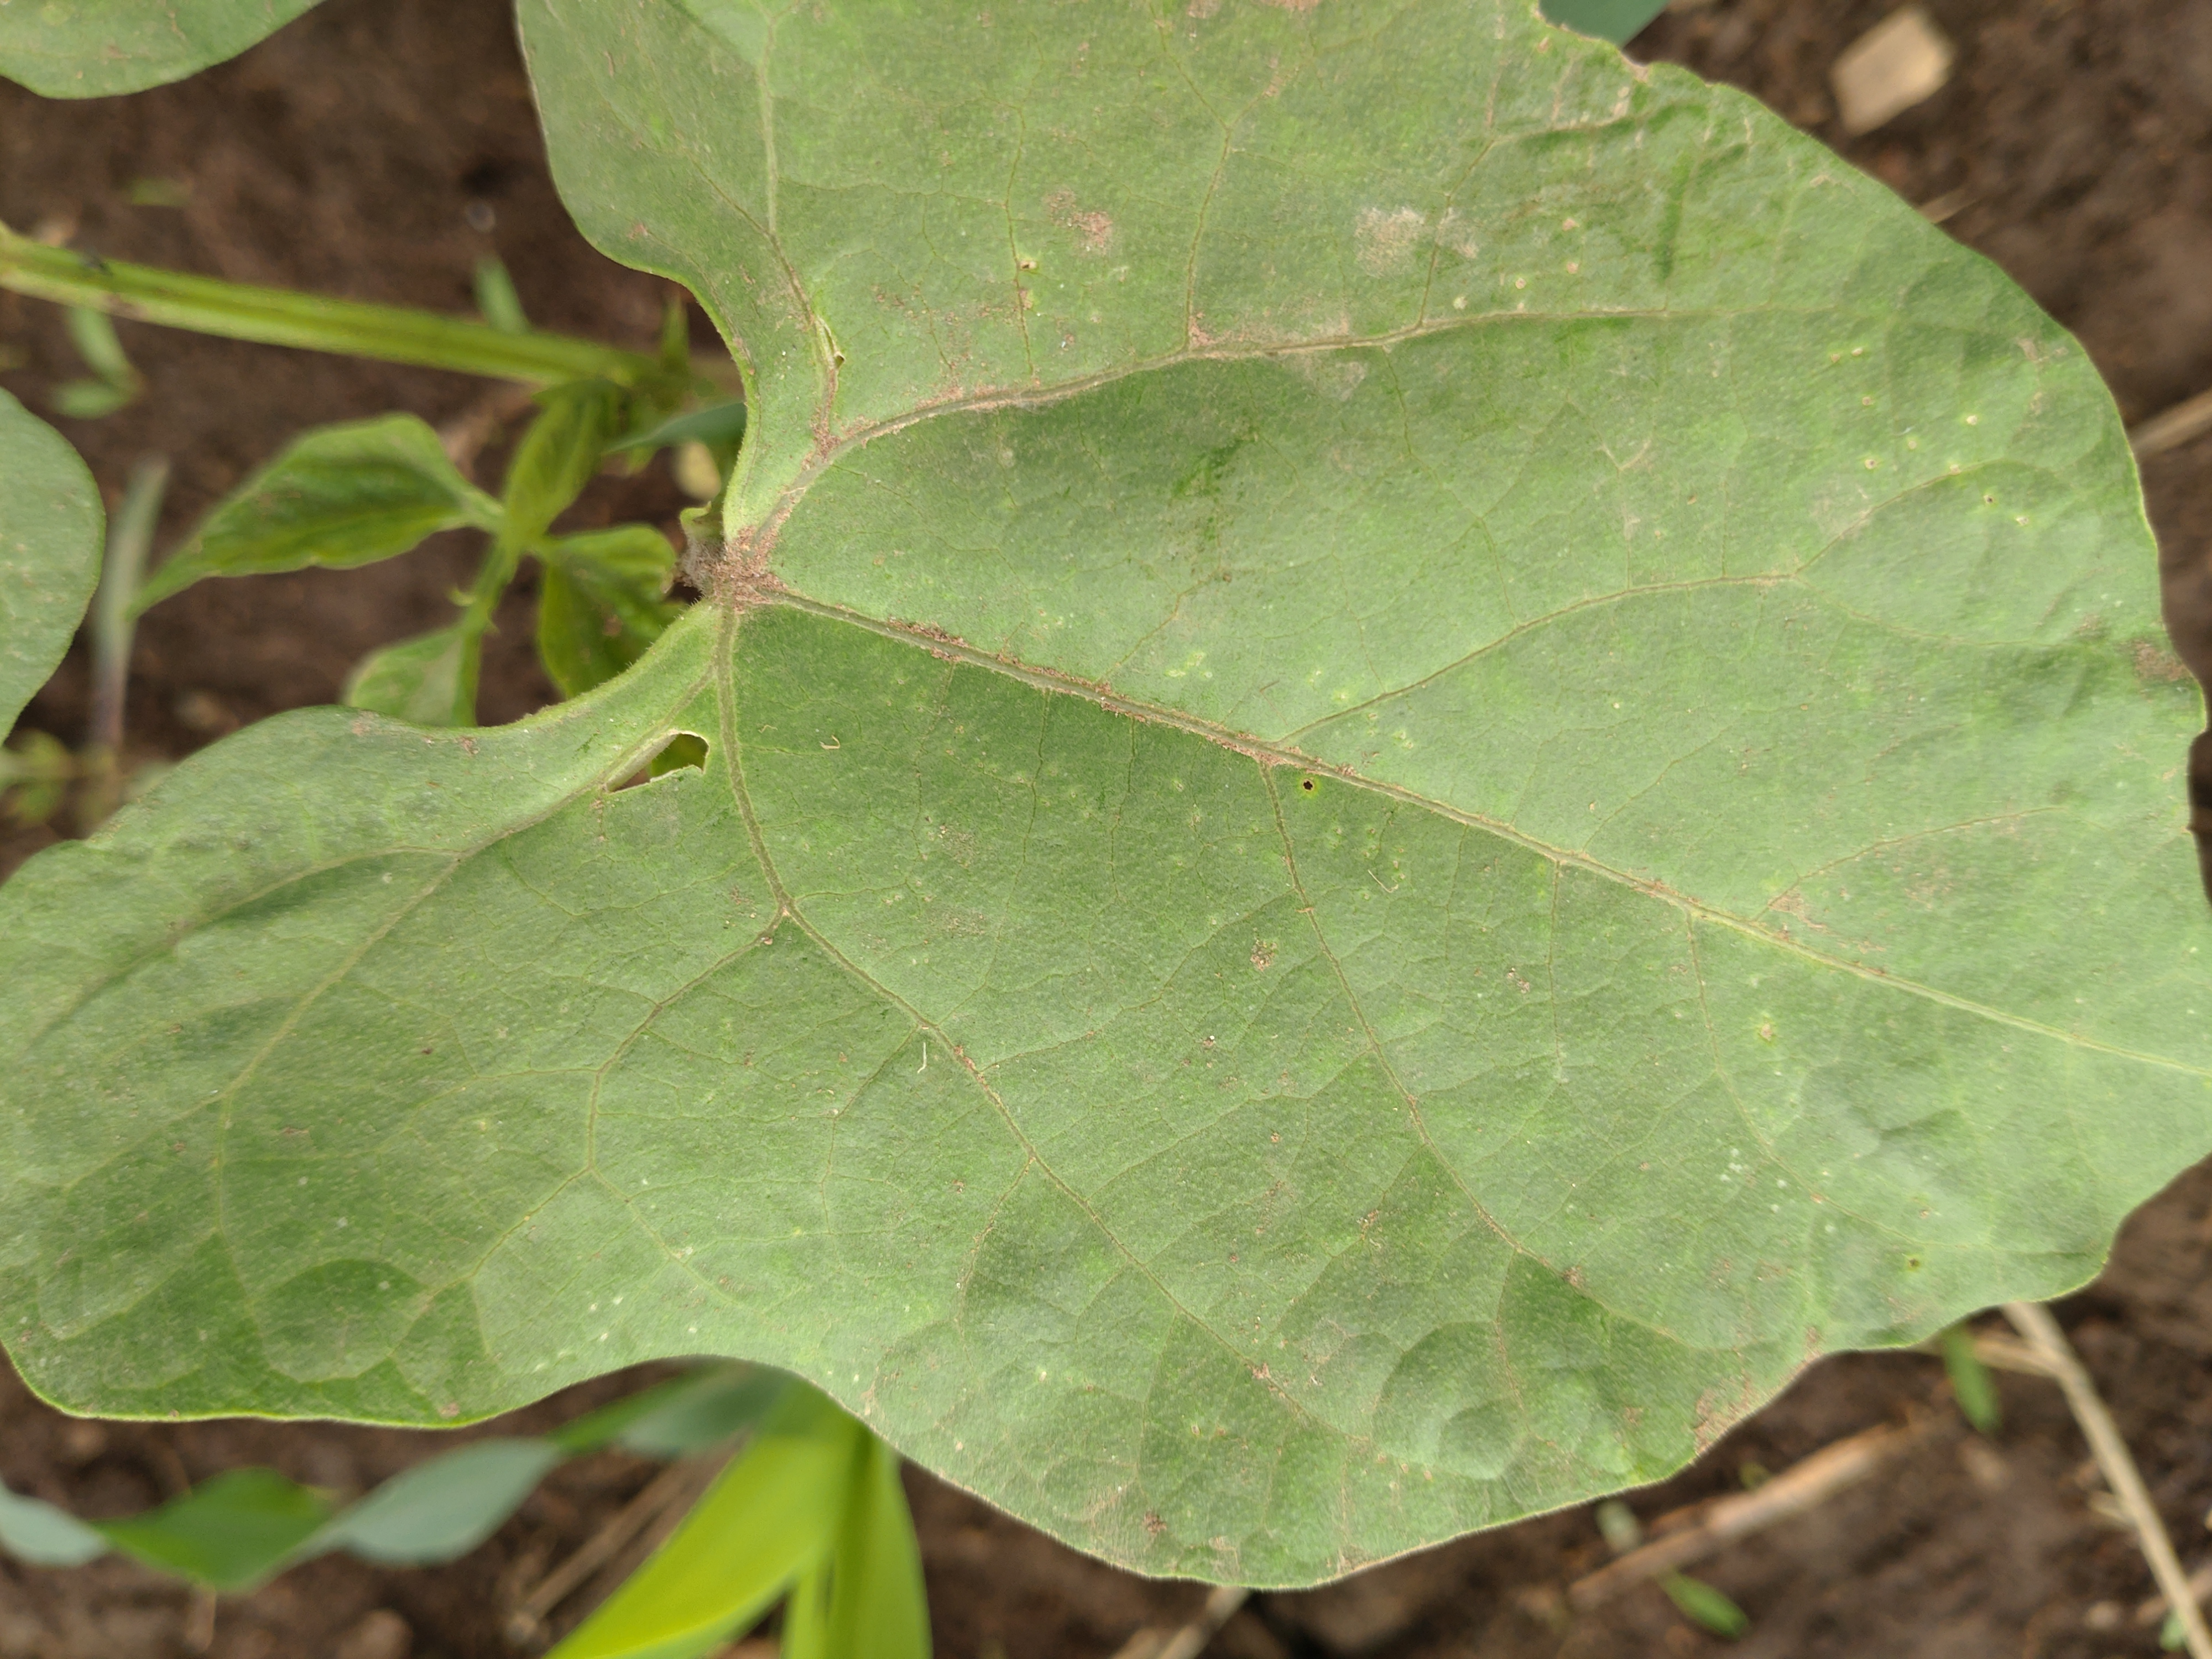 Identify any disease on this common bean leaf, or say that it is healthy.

healthy
